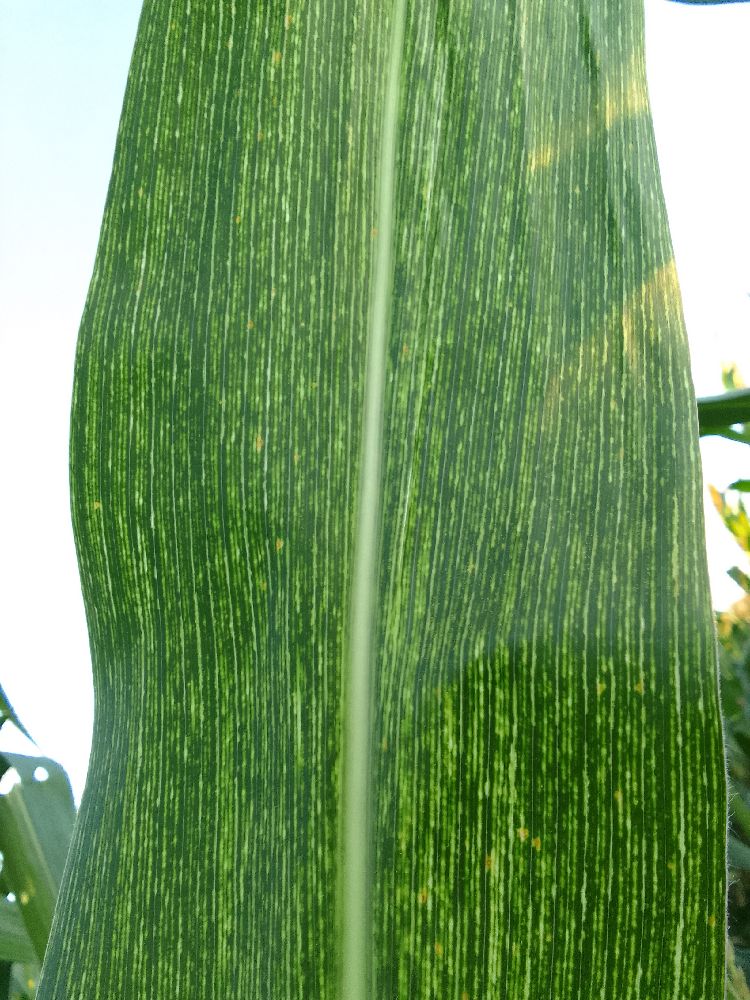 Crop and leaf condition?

maize, maize streak virus
